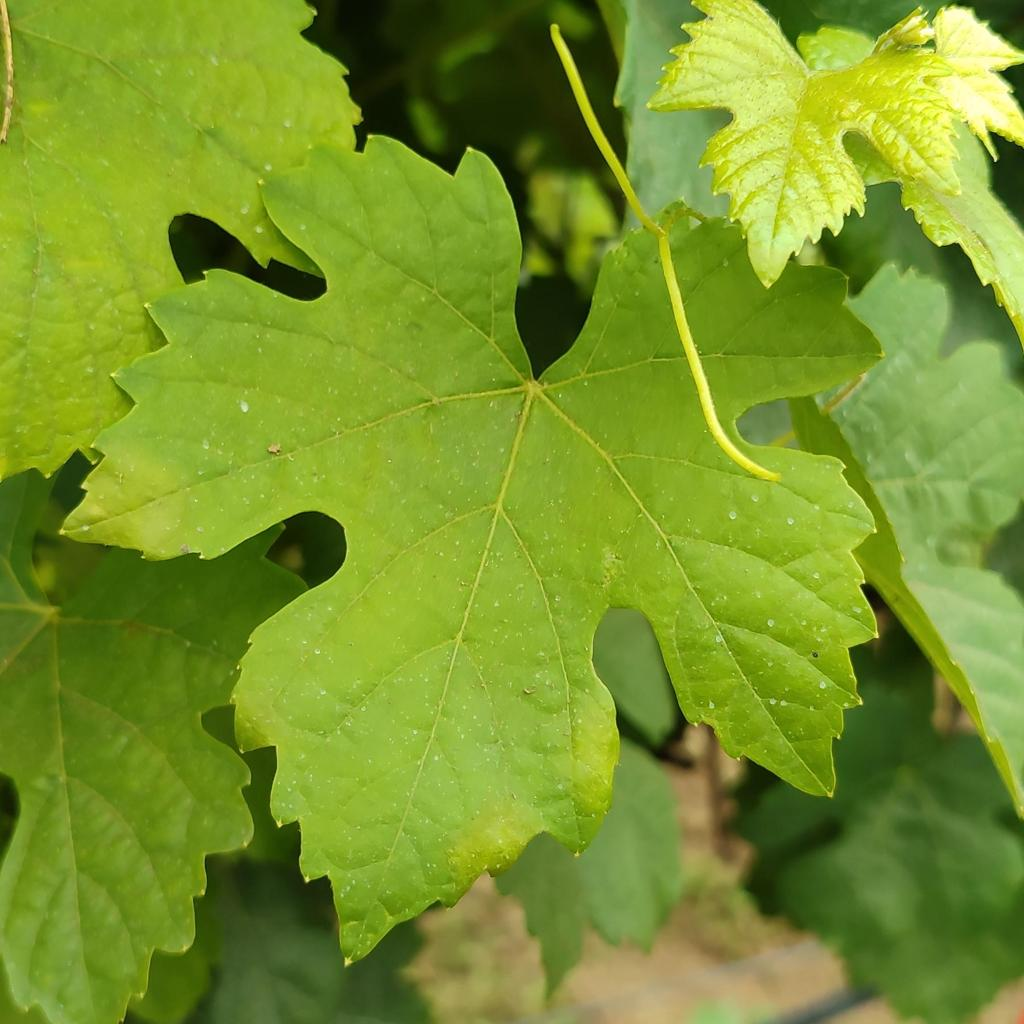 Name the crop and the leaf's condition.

grapevine, downy mildew
